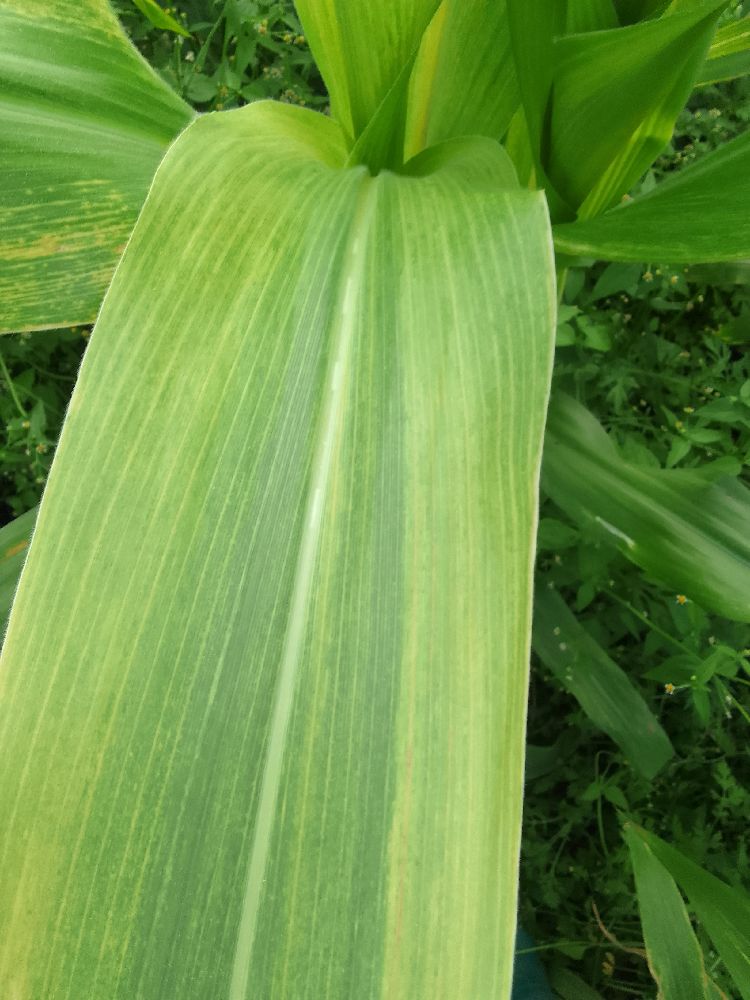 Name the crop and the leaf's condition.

maize, maize lethal necrosis
